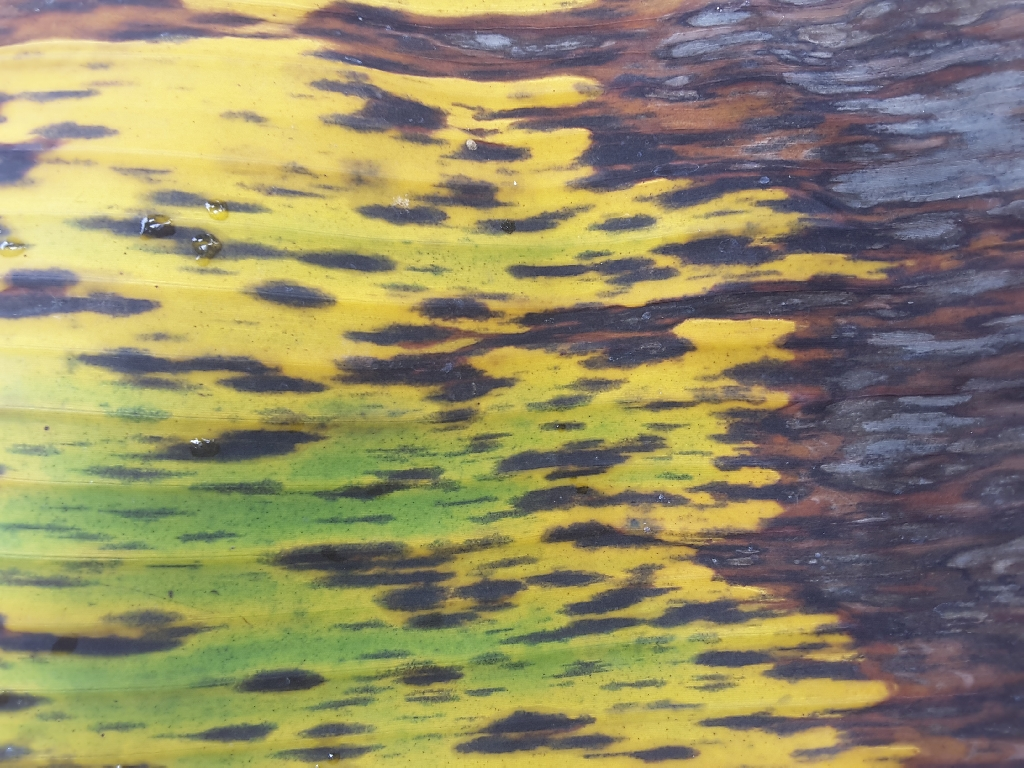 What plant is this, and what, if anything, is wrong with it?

banana, black sigatoka
